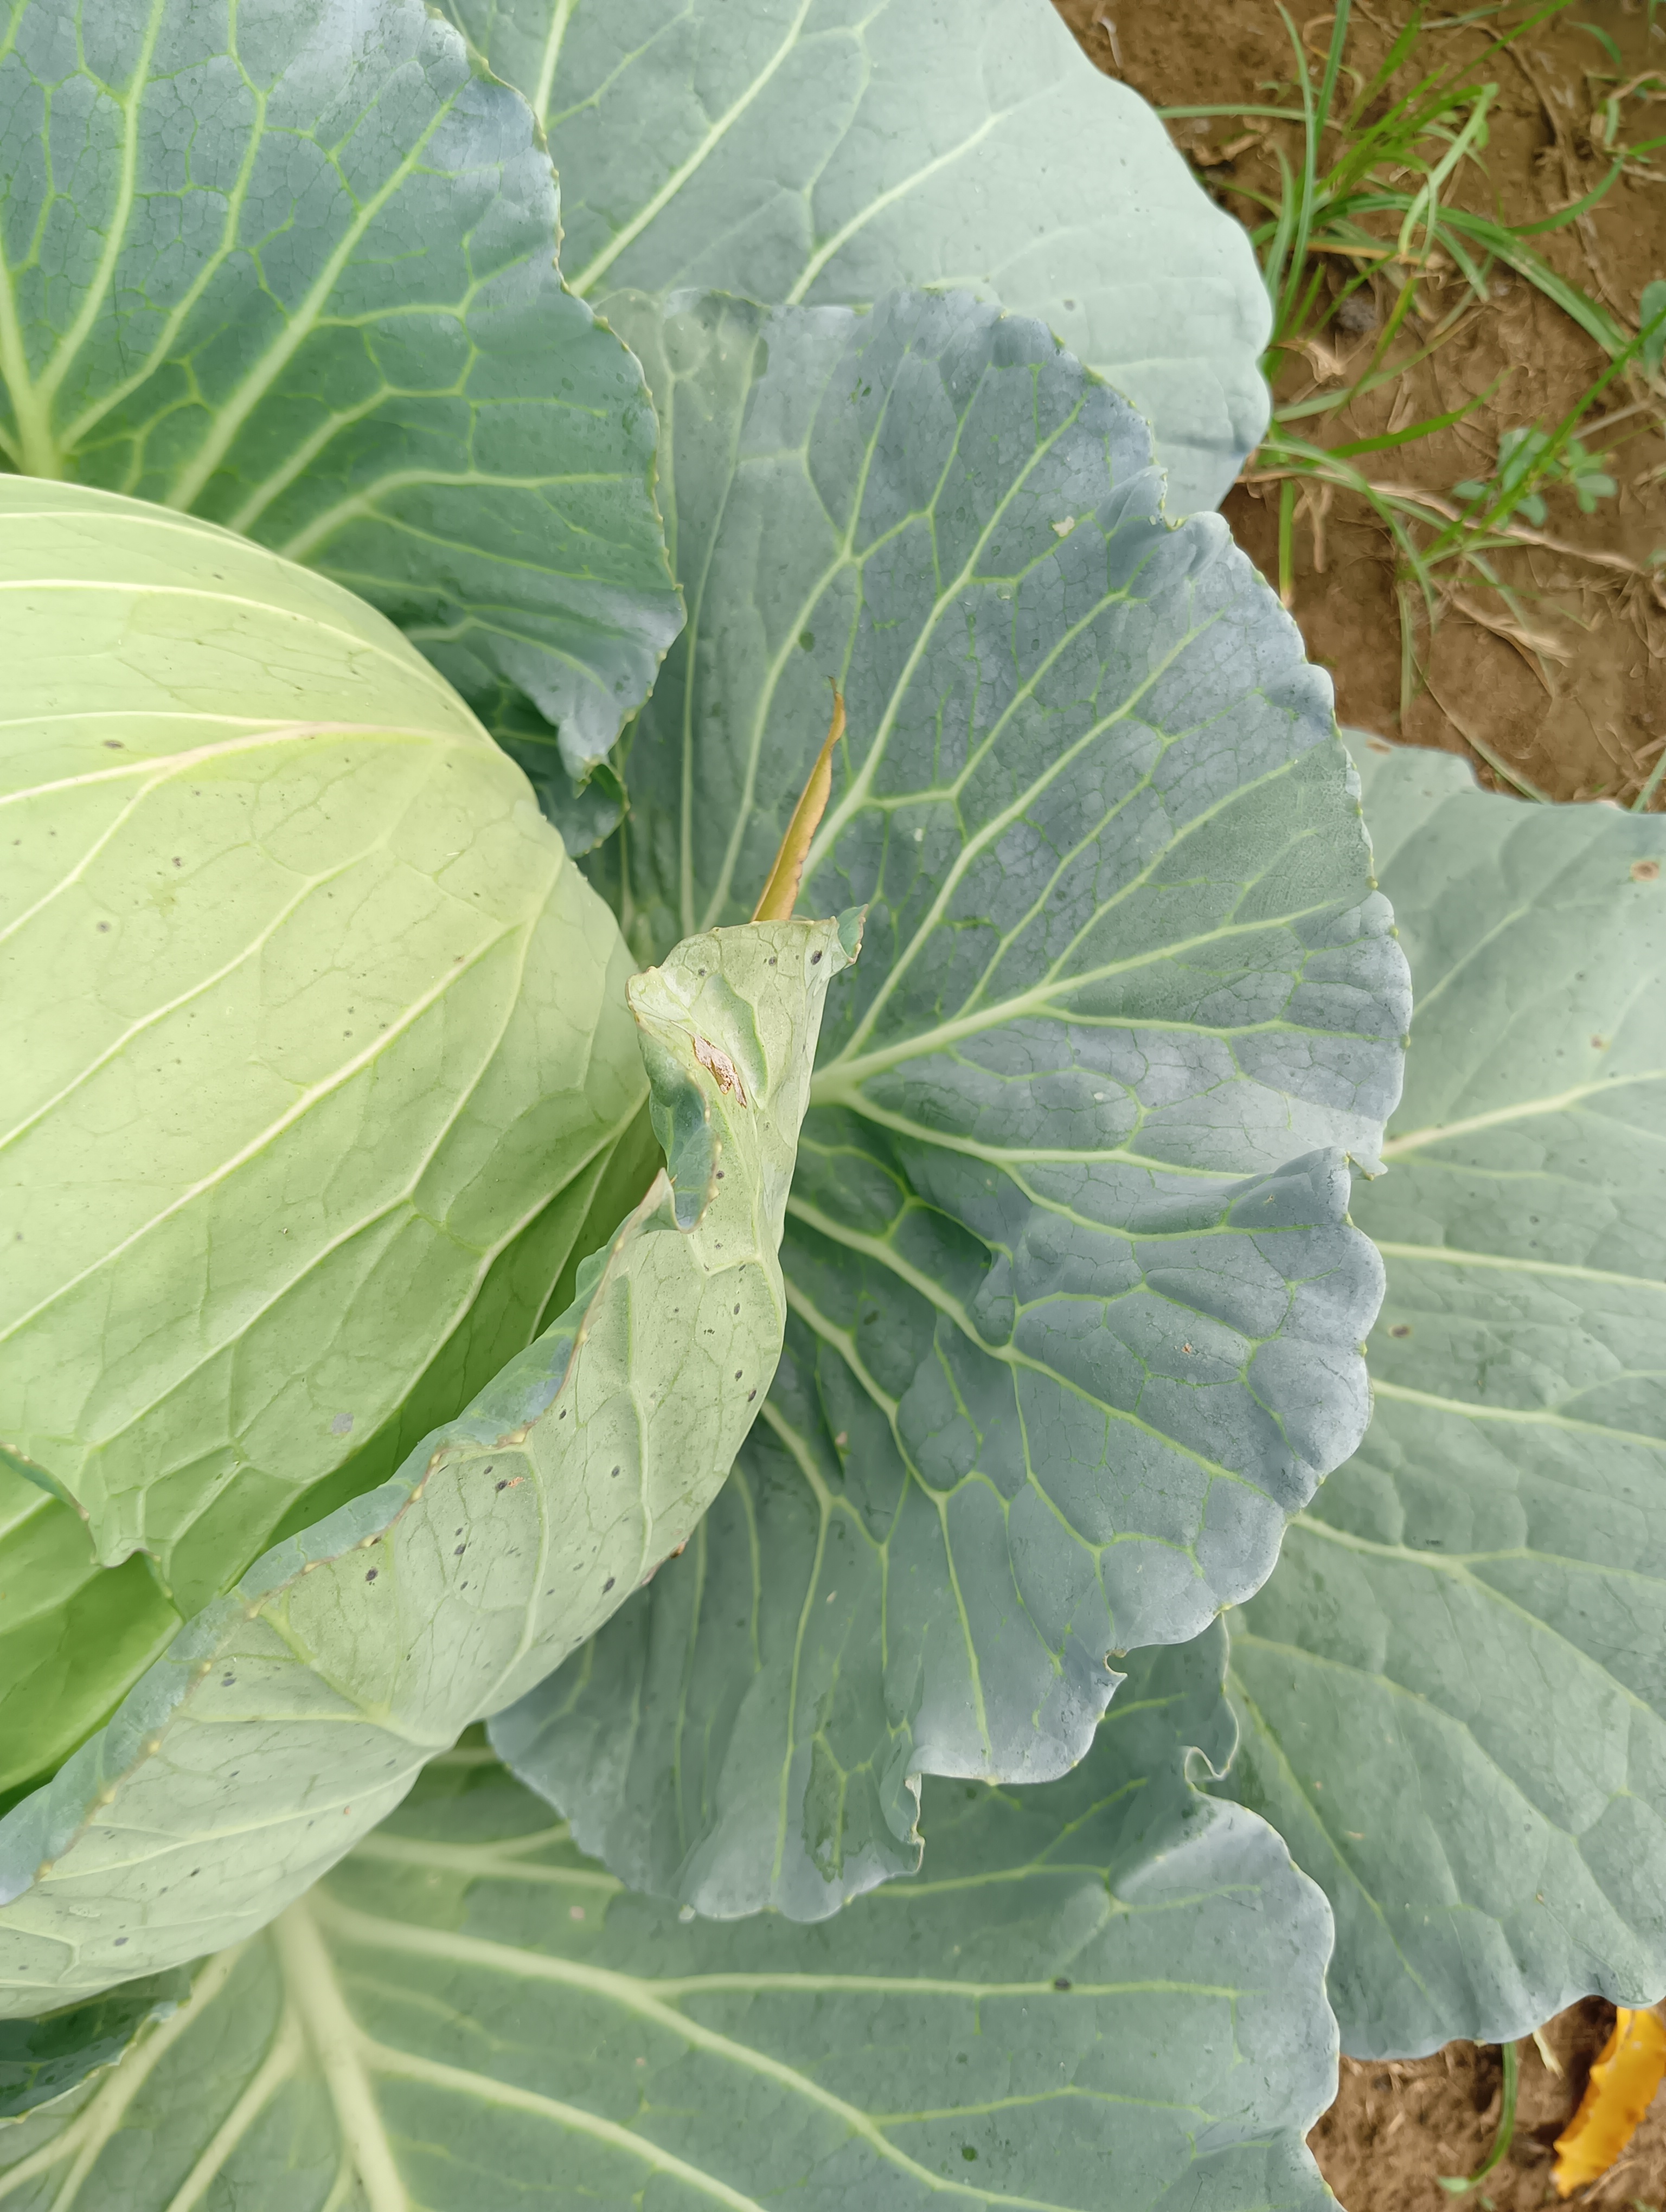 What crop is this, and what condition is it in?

cabbage, healthy
